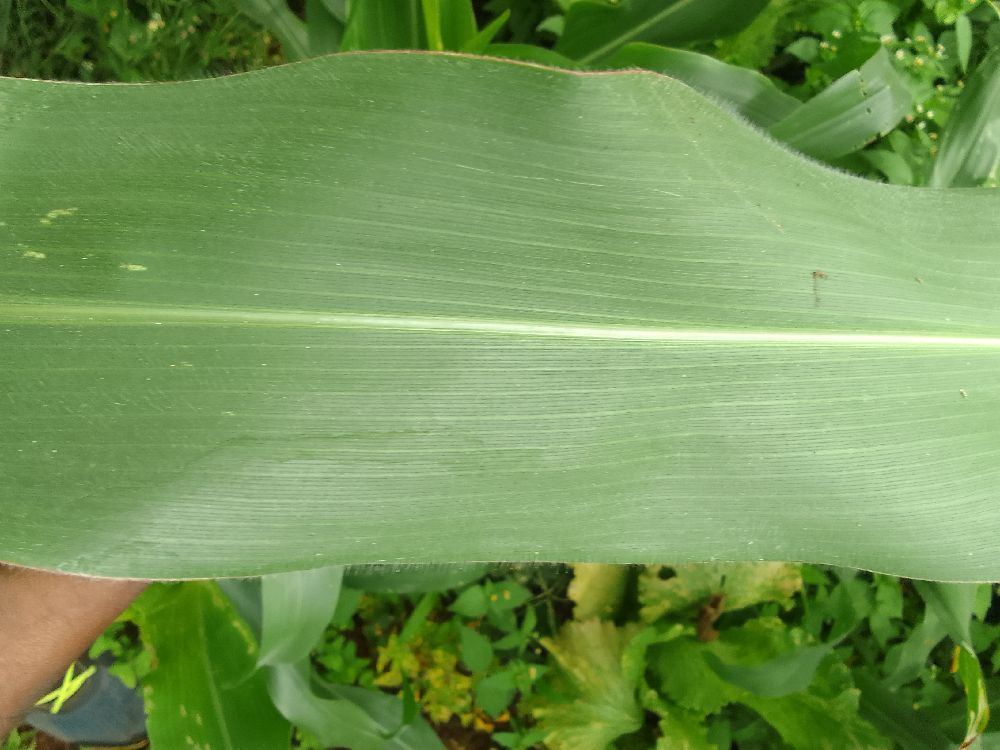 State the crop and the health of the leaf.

maize, healthy
